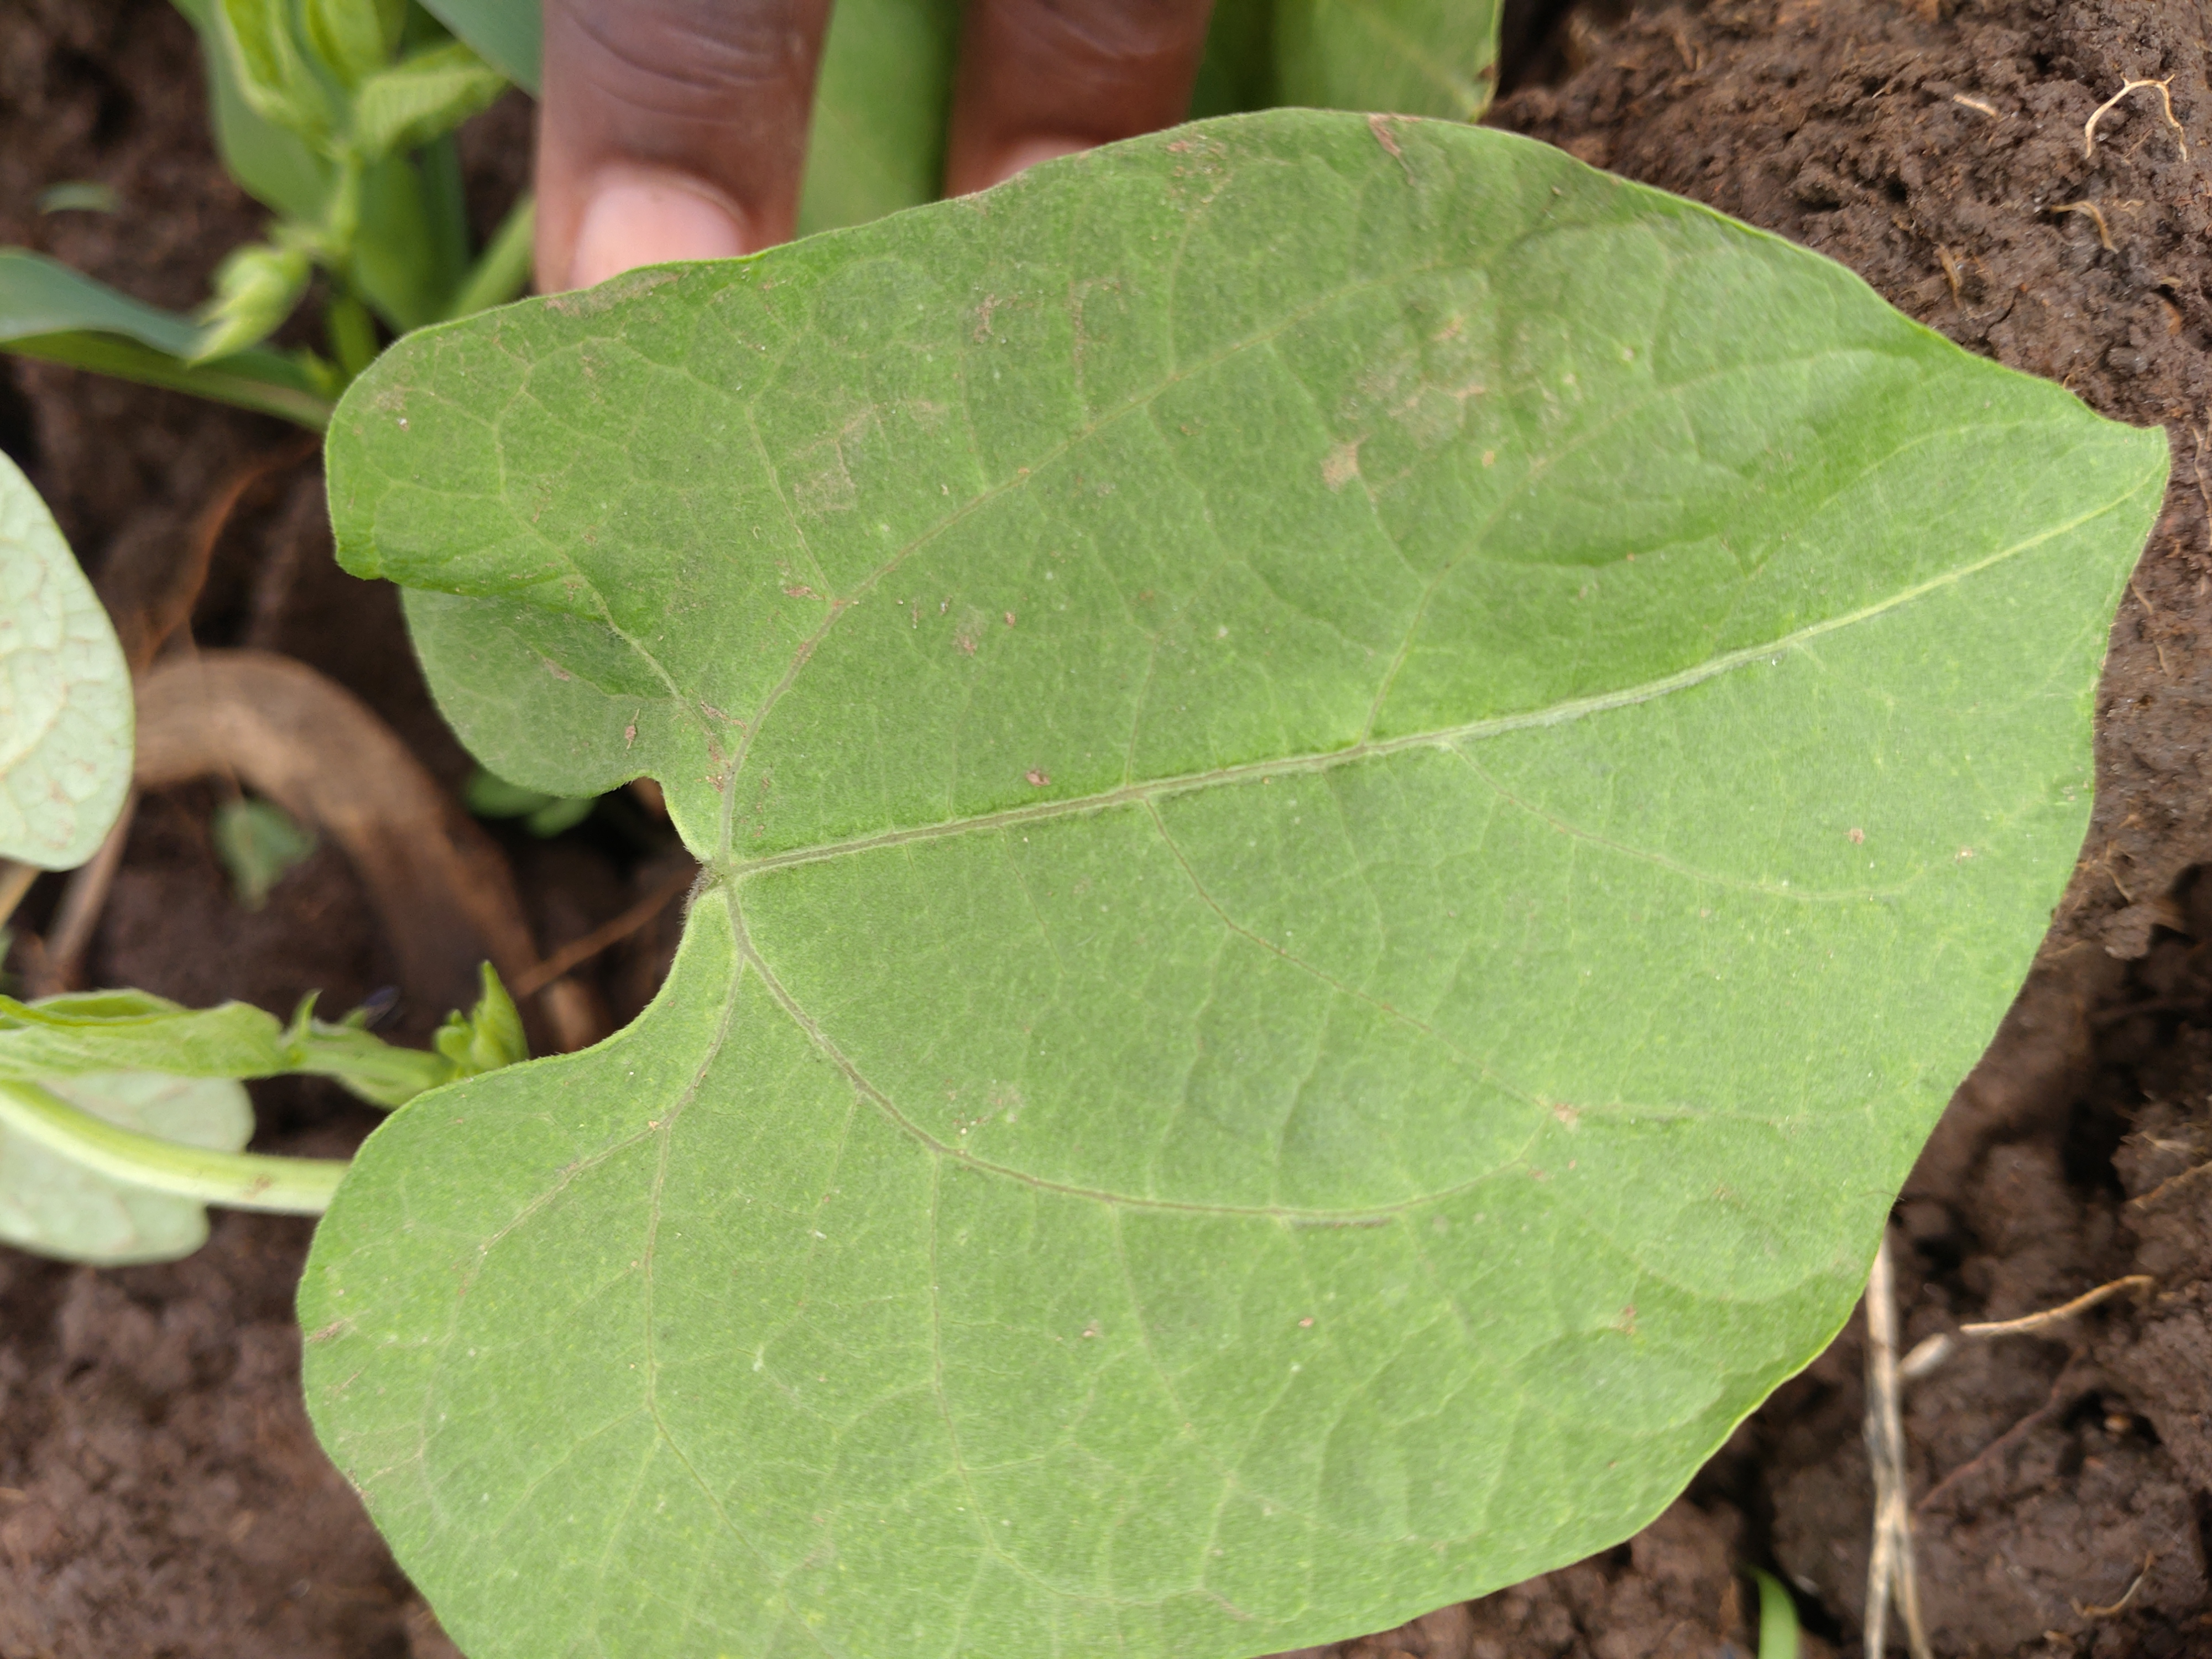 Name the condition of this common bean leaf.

healthy
